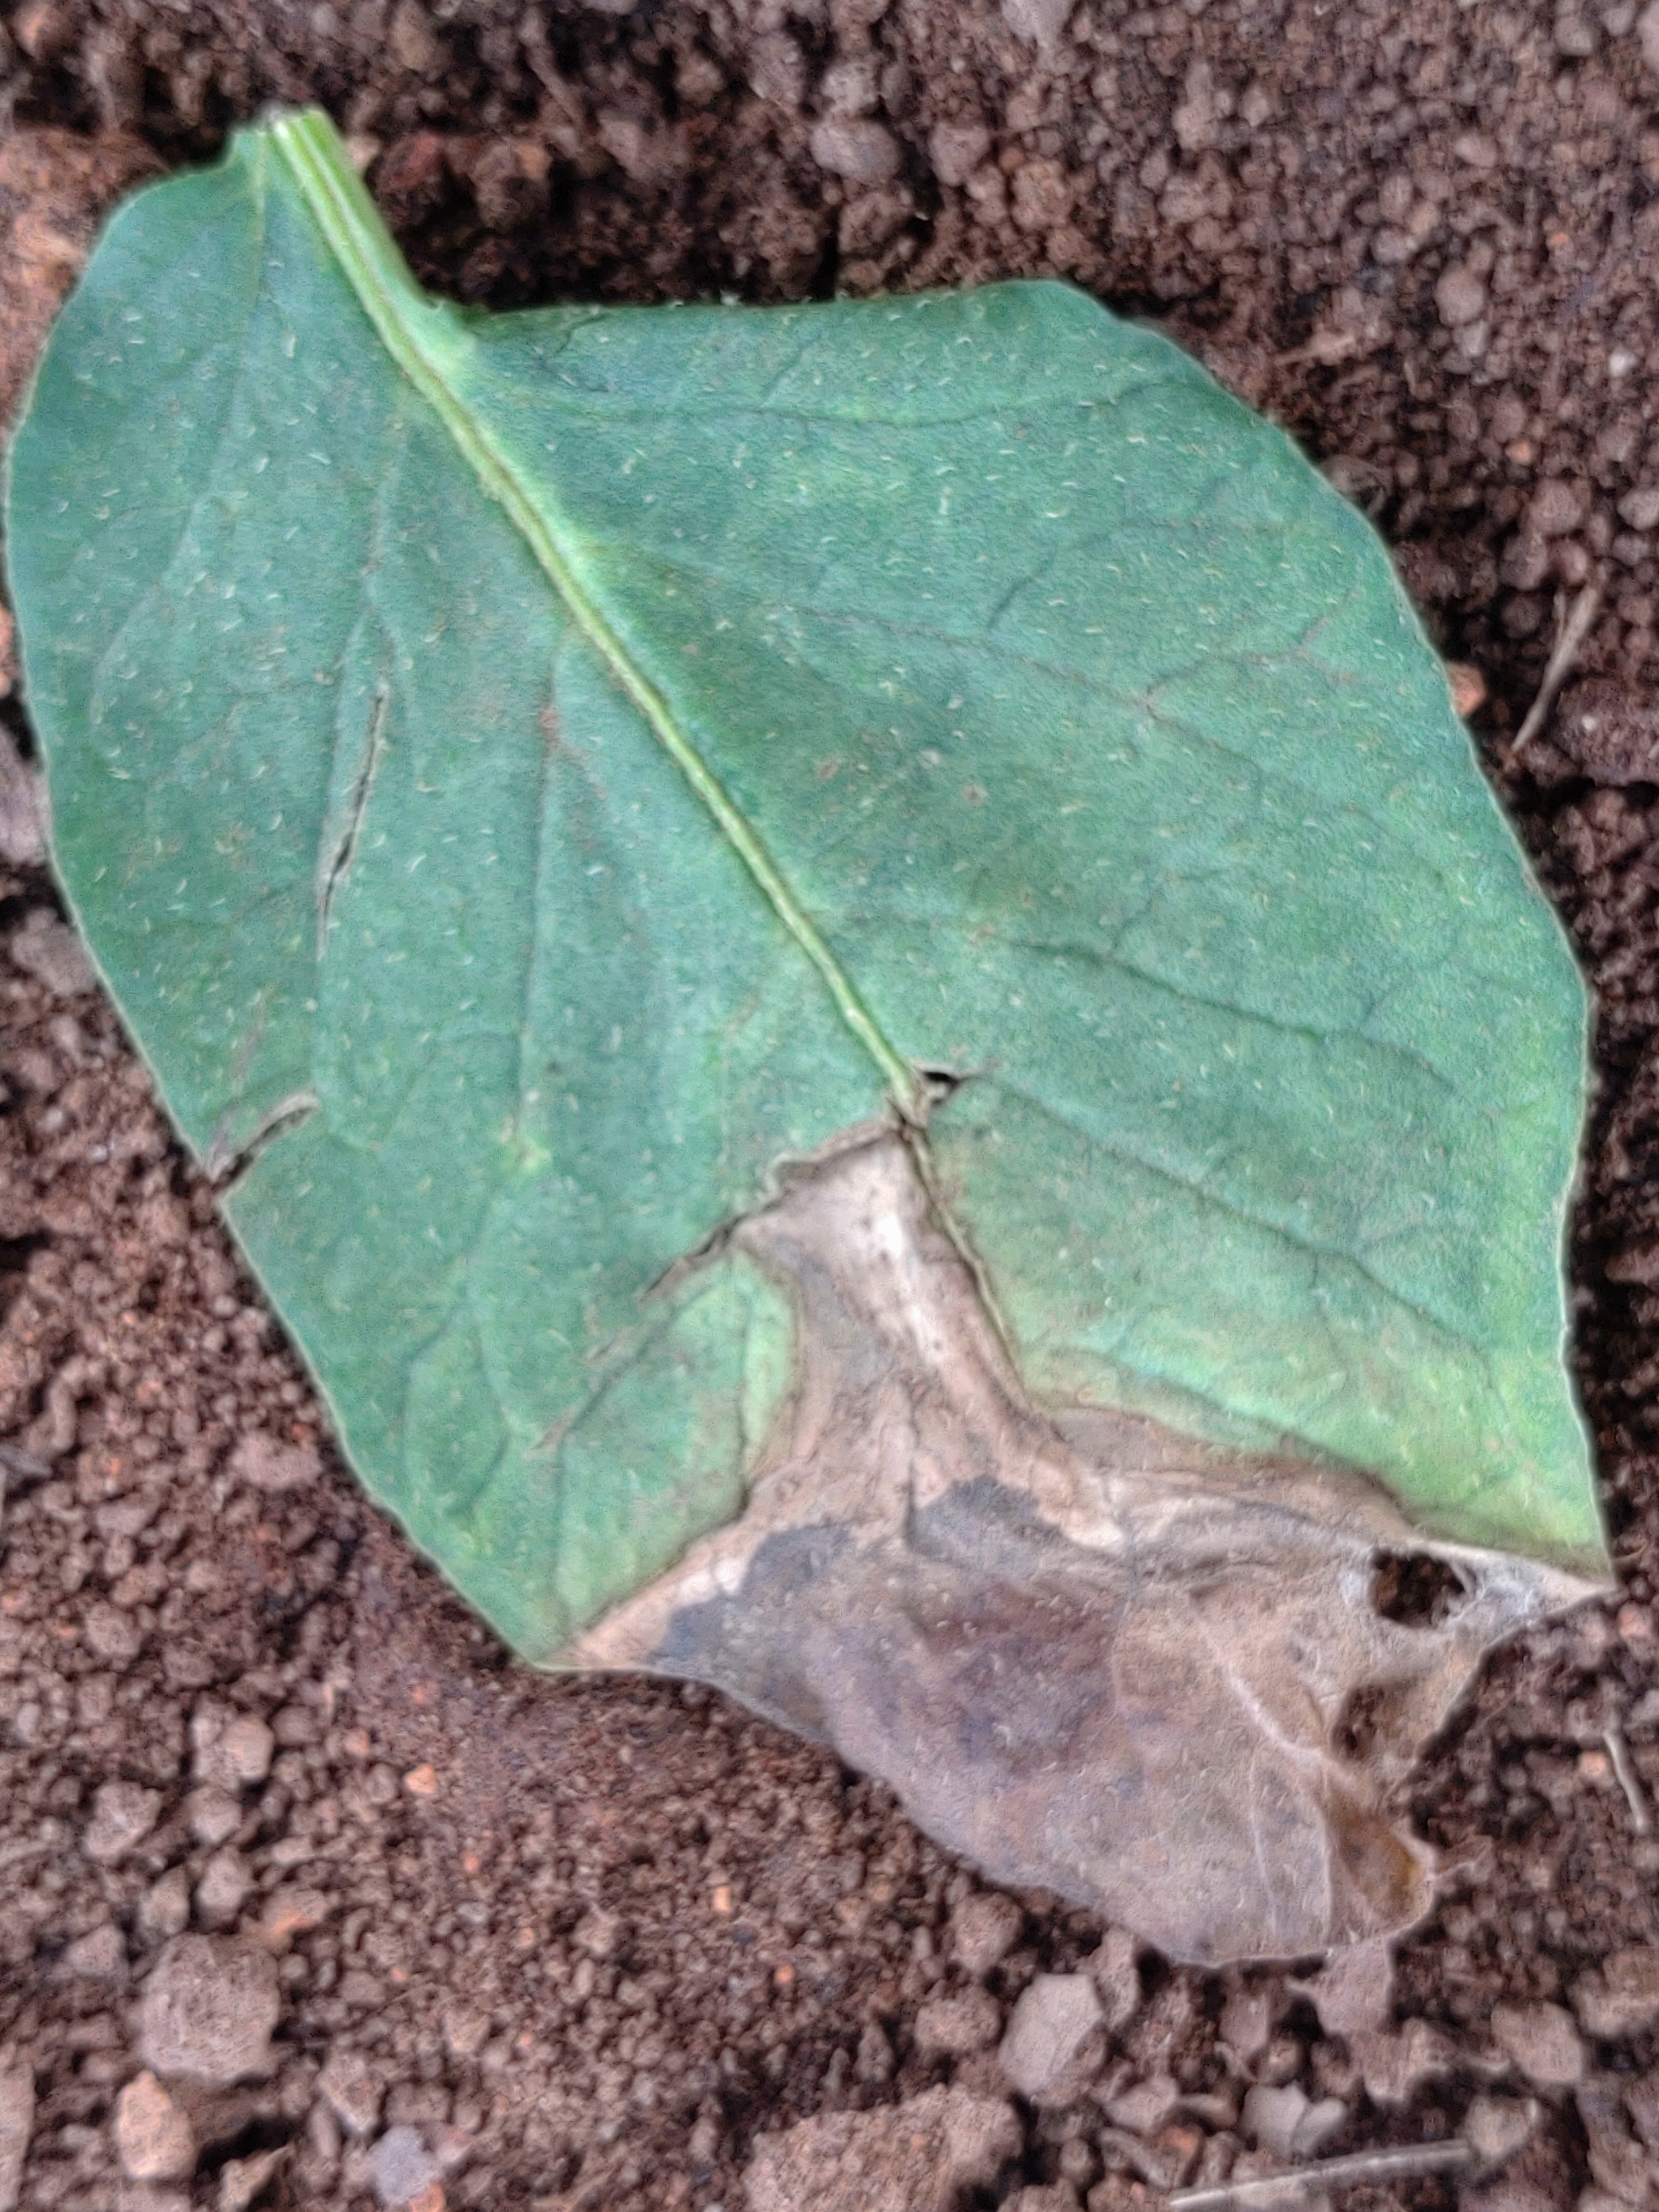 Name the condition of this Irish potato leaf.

early blight
